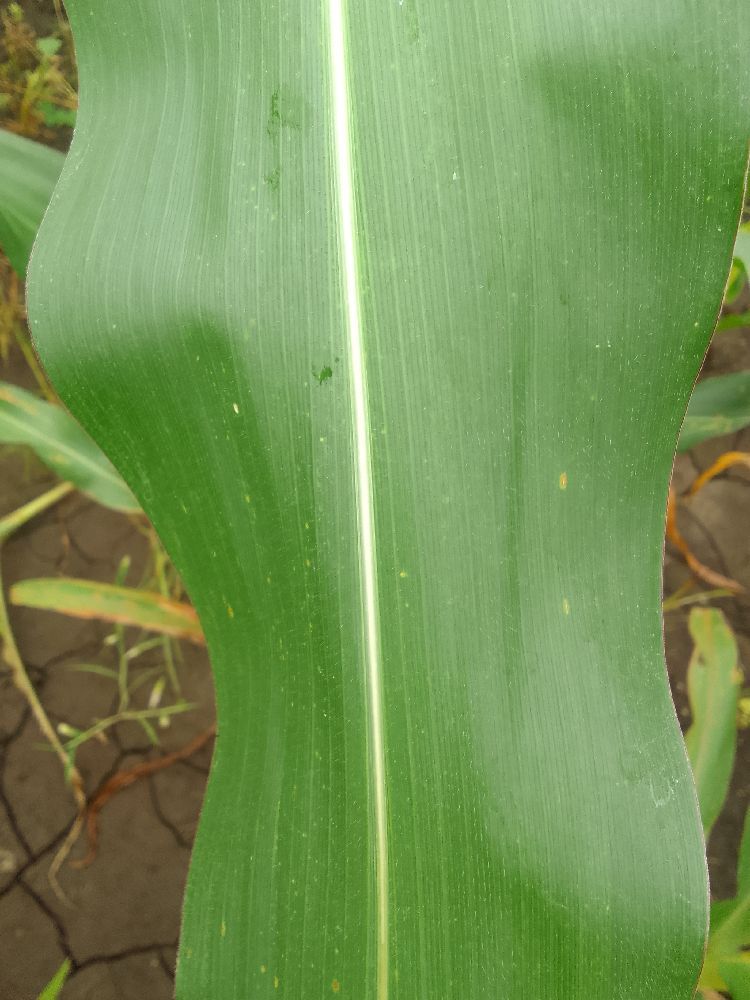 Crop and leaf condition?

maize, healthy
